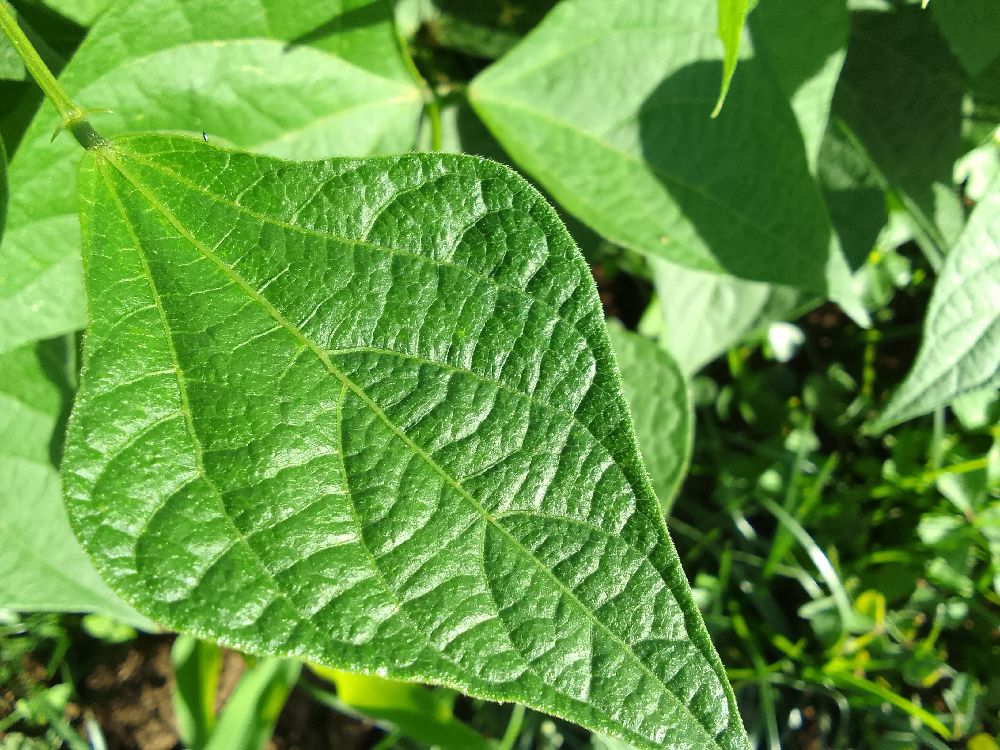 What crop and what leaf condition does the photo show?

common bean, healthy
